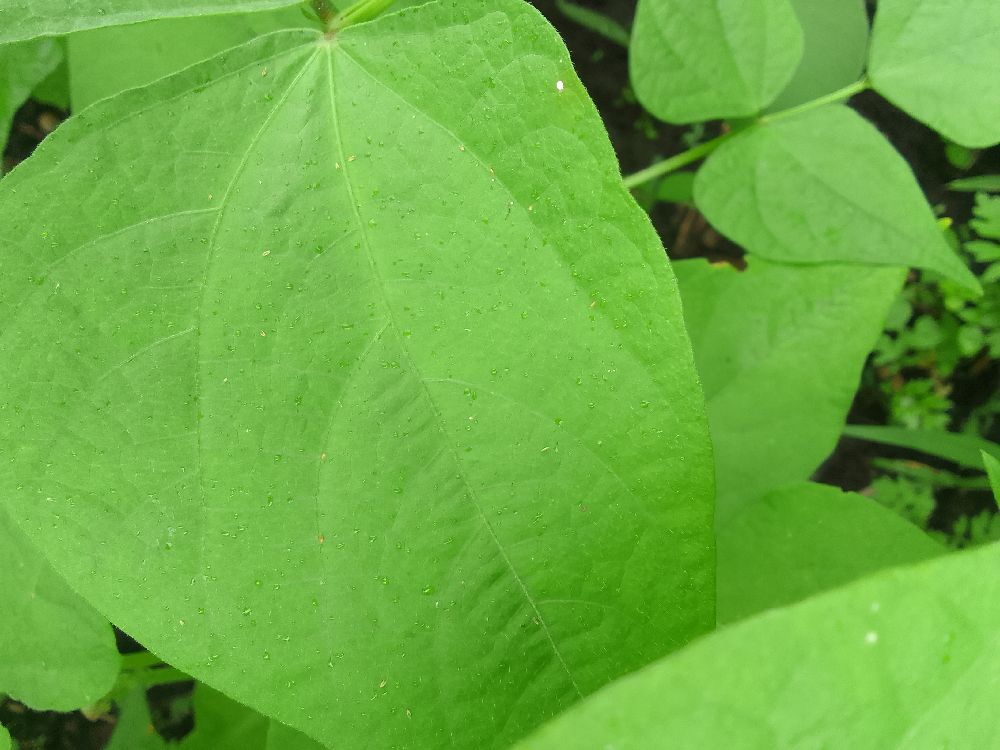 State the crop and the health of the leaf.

common bean, healthy
